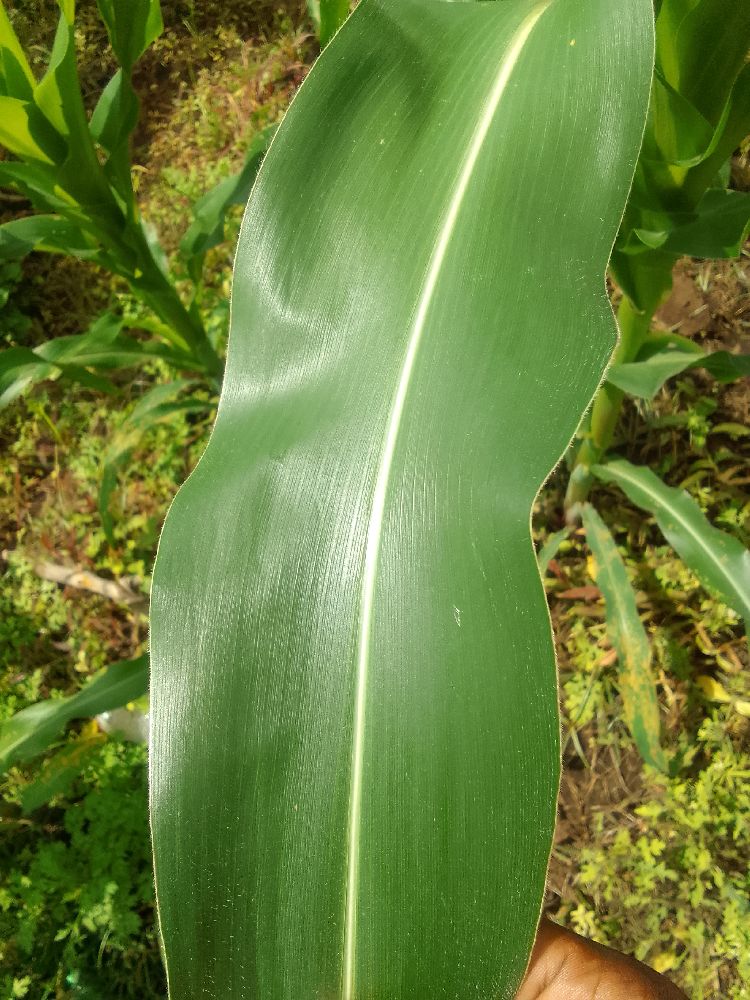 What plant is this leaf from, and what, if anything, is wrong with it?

maize, healthy
